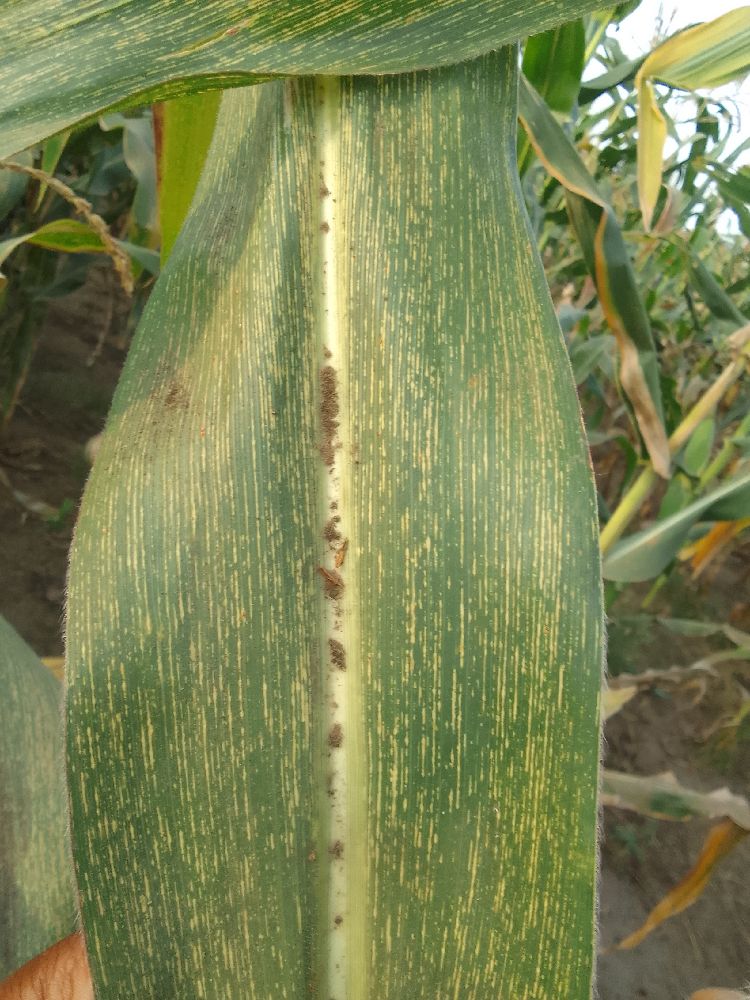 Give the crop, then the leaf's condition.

maize, maize streak virus
